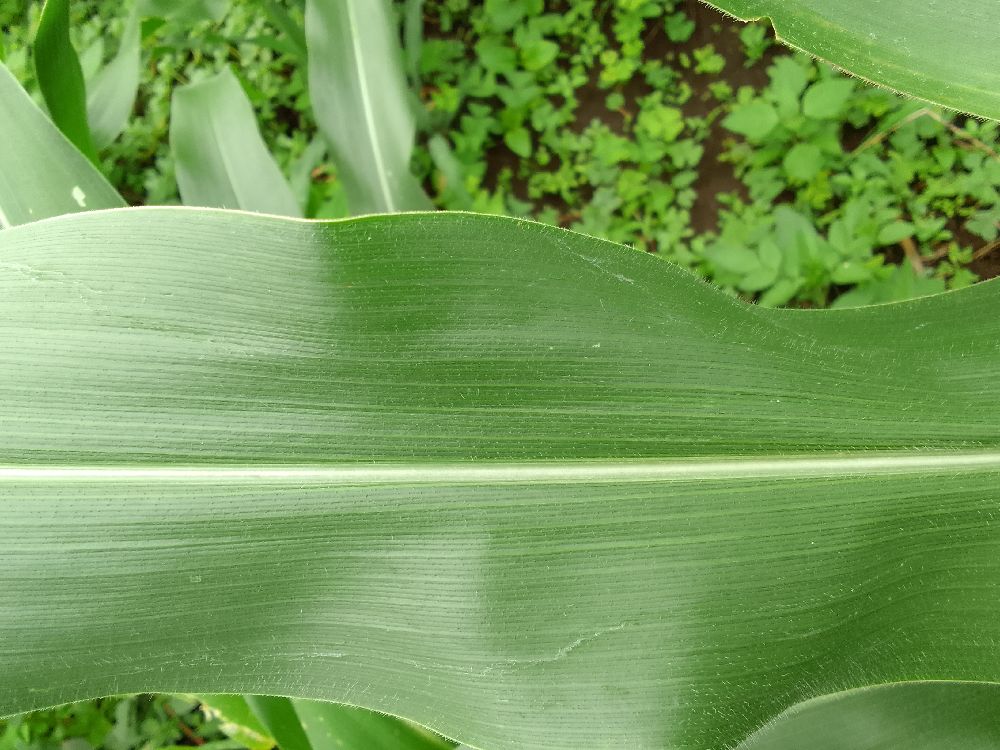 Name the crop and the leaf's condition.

maize, healthy
